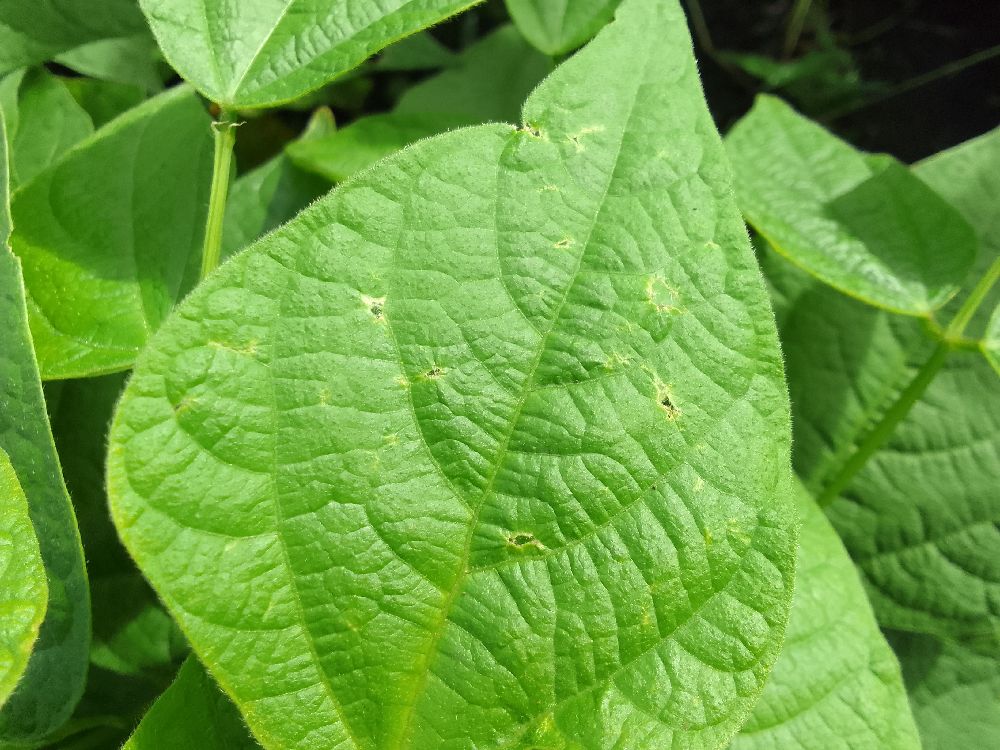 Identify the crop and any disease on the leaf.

common bean, healthy
